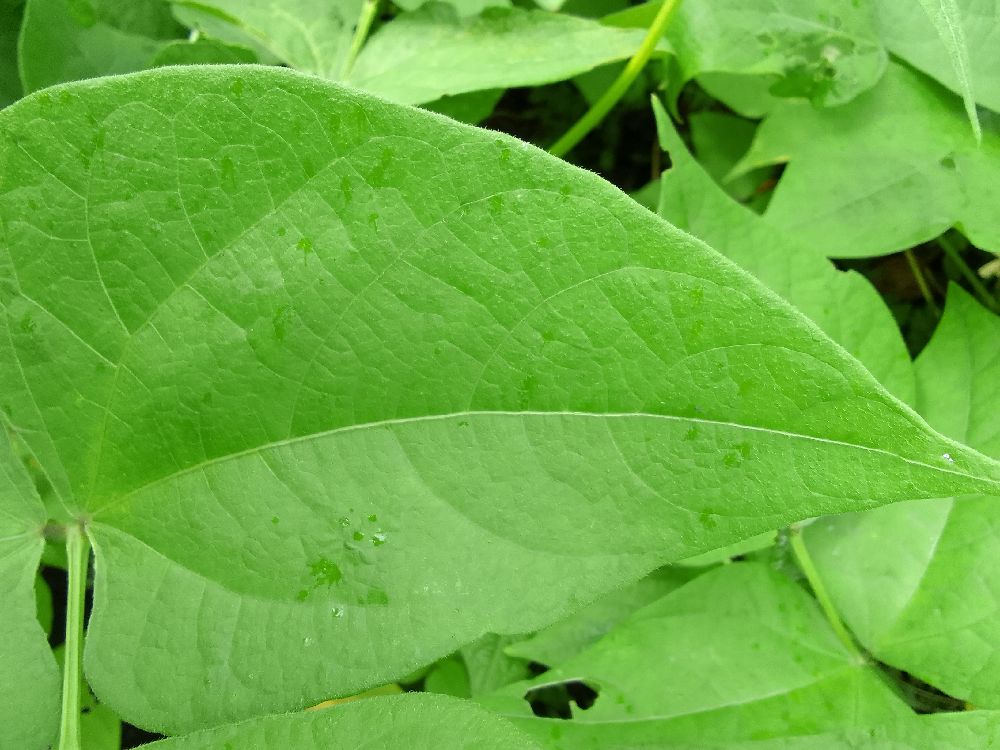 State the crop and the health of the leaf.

common bean, healthy
